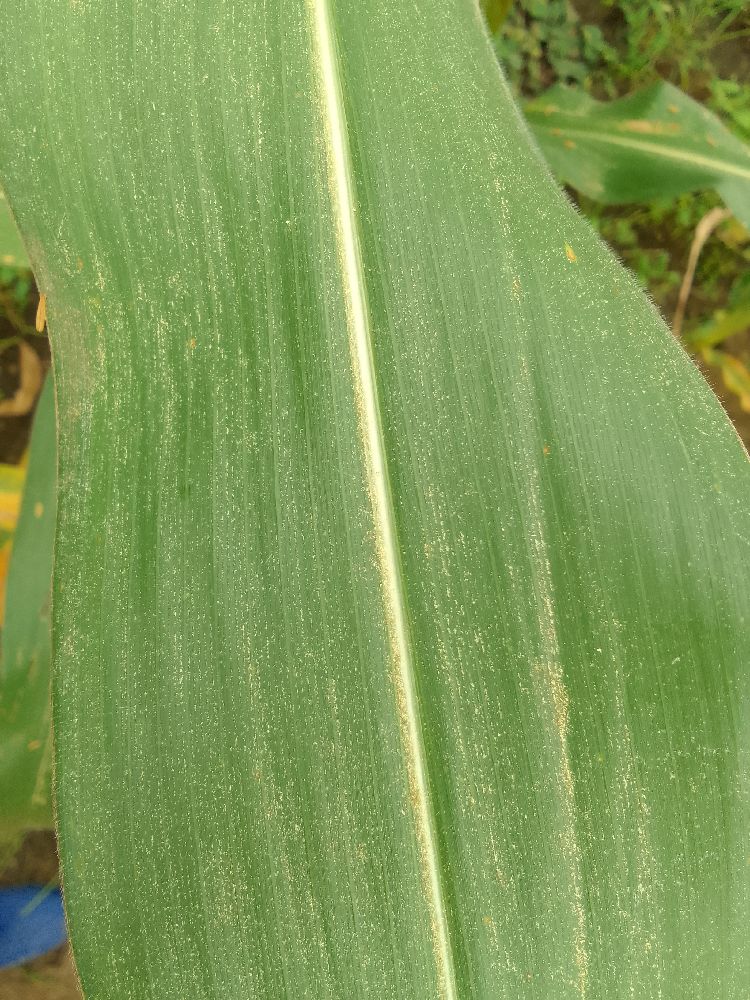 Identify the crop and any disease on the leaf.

maize, healthy
